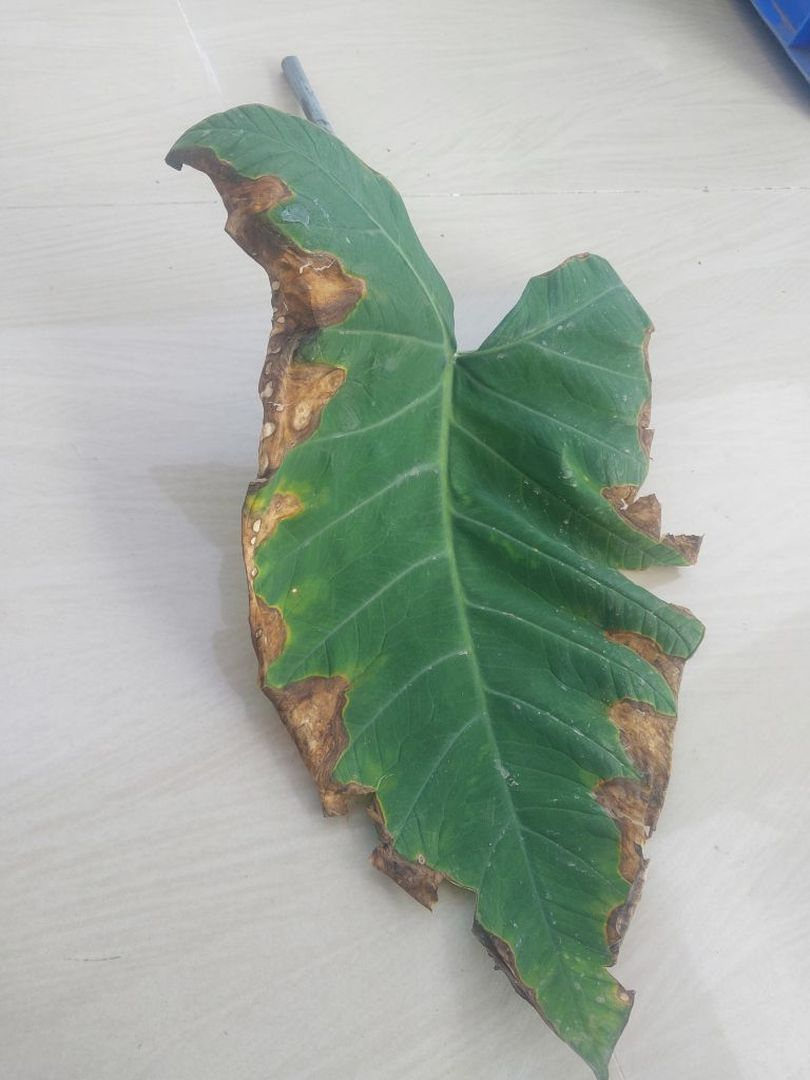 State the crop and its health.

taro, leaf blight
